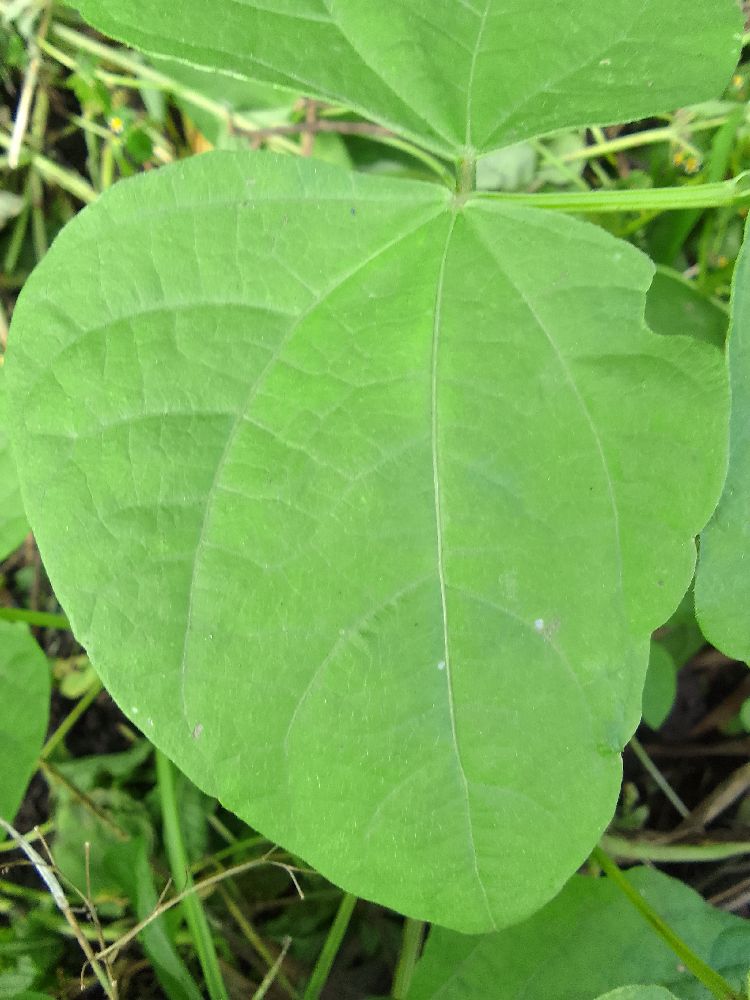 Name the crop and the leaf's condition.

common bean, healthy
